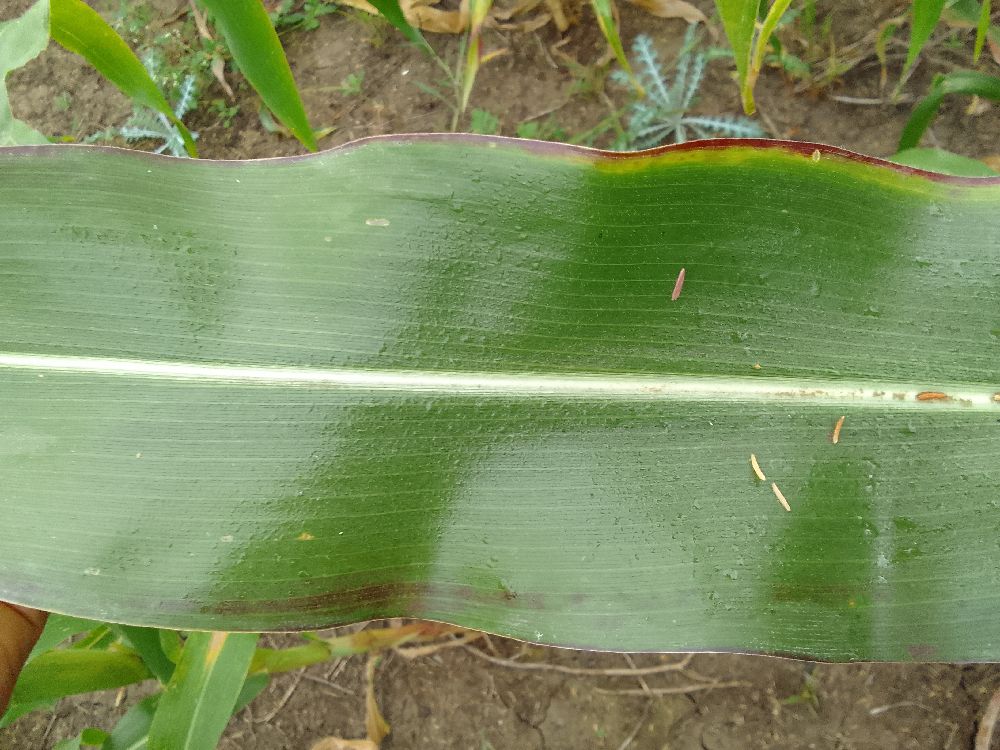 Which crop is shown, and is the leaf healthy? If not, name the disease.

maize, healthy
